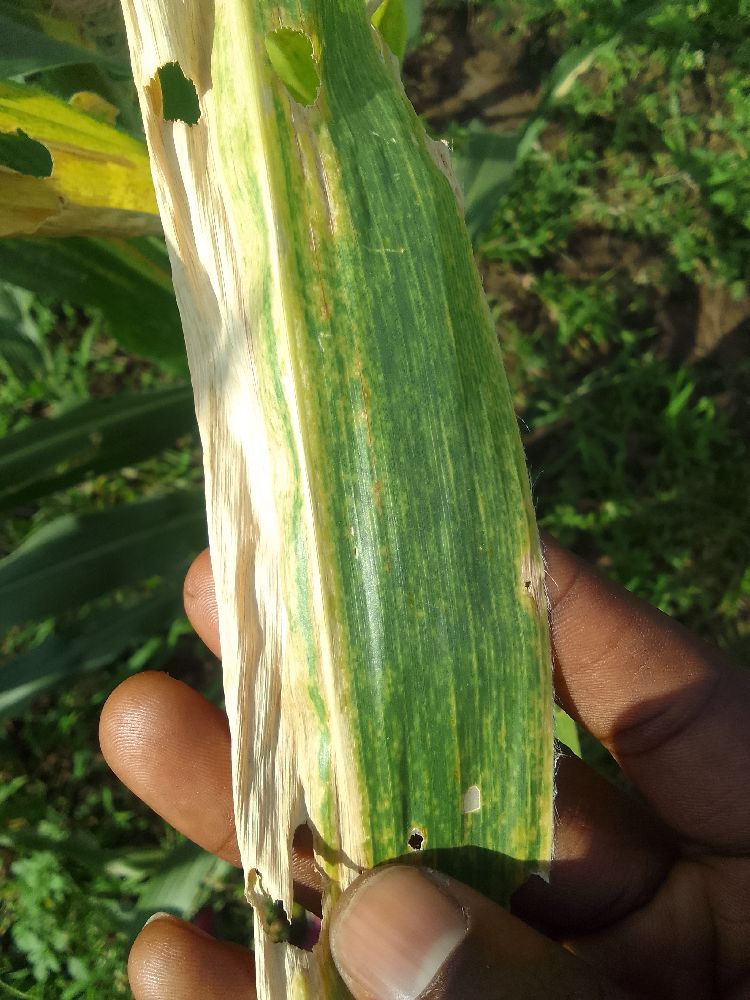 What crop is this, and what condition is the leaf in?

maize, maize lethal necrosis
